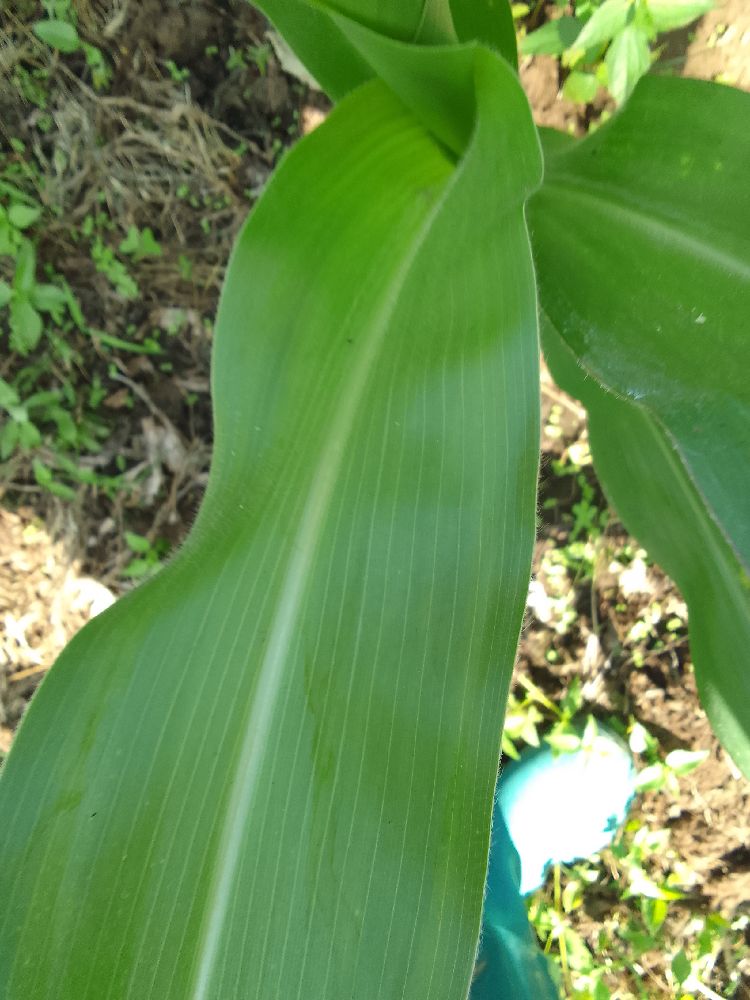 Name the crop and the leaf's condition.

maize, healthy
